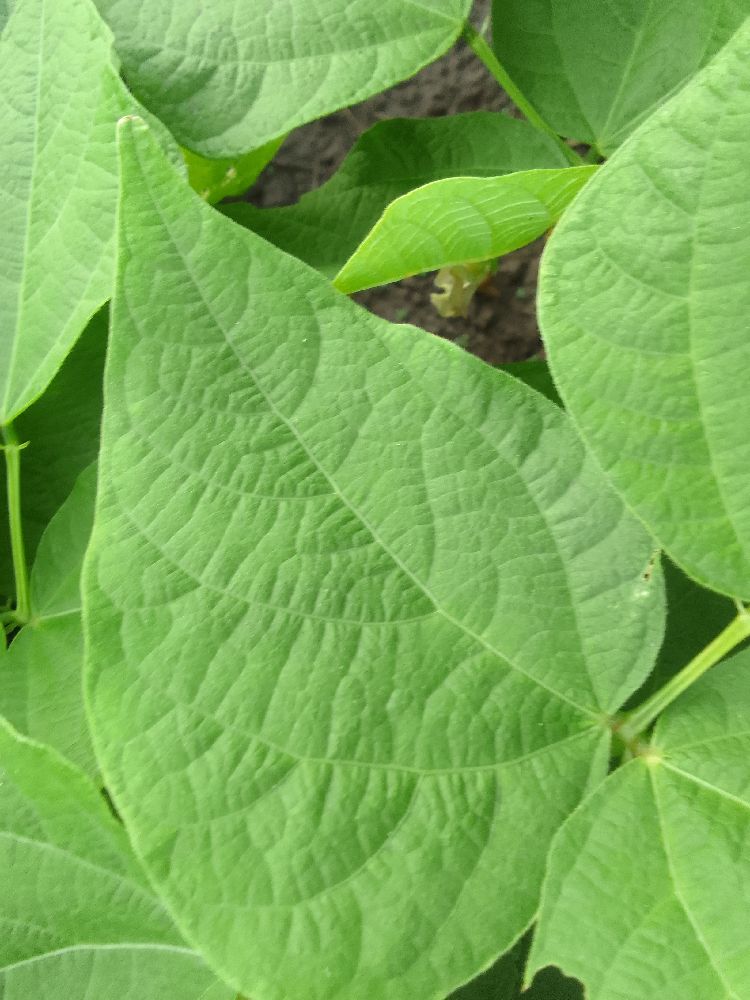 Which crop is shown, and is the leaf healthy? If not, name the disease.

common bean, healthy
